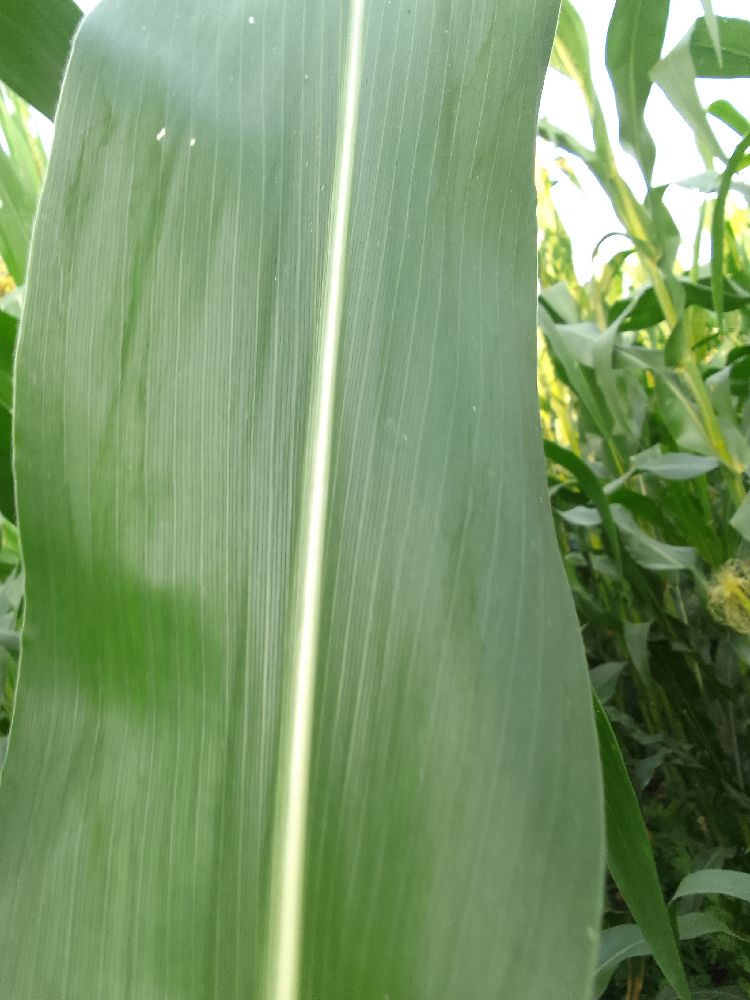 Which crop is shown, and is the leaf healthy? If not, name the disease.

maize, healthy
